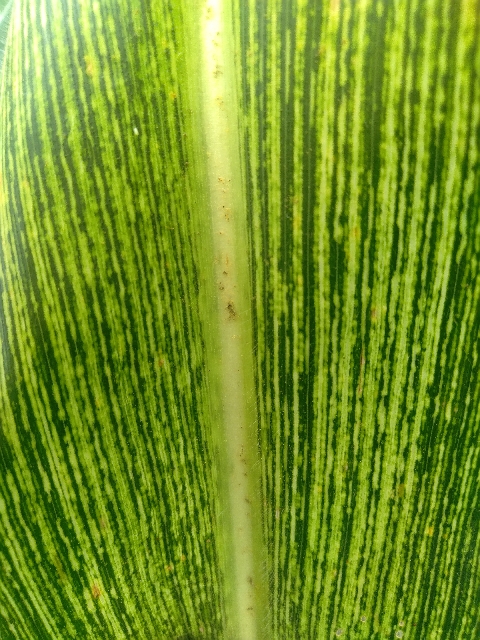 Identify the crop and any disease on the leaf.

maize, maize streak virus
